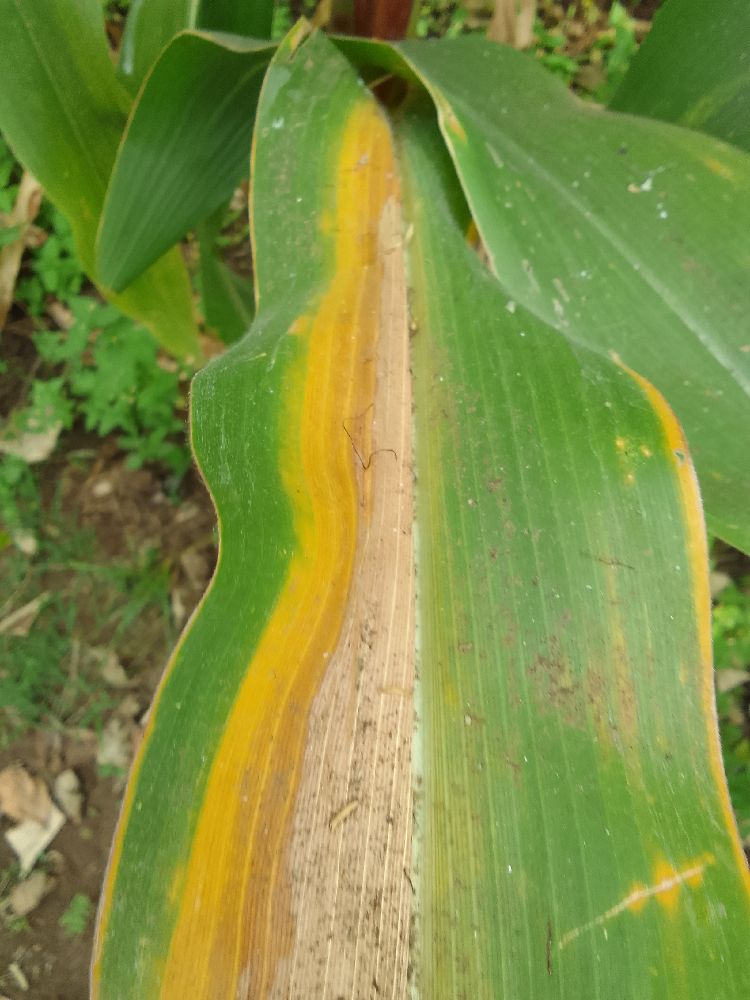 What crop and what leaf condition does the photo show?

maize, maize lethal necrosis
